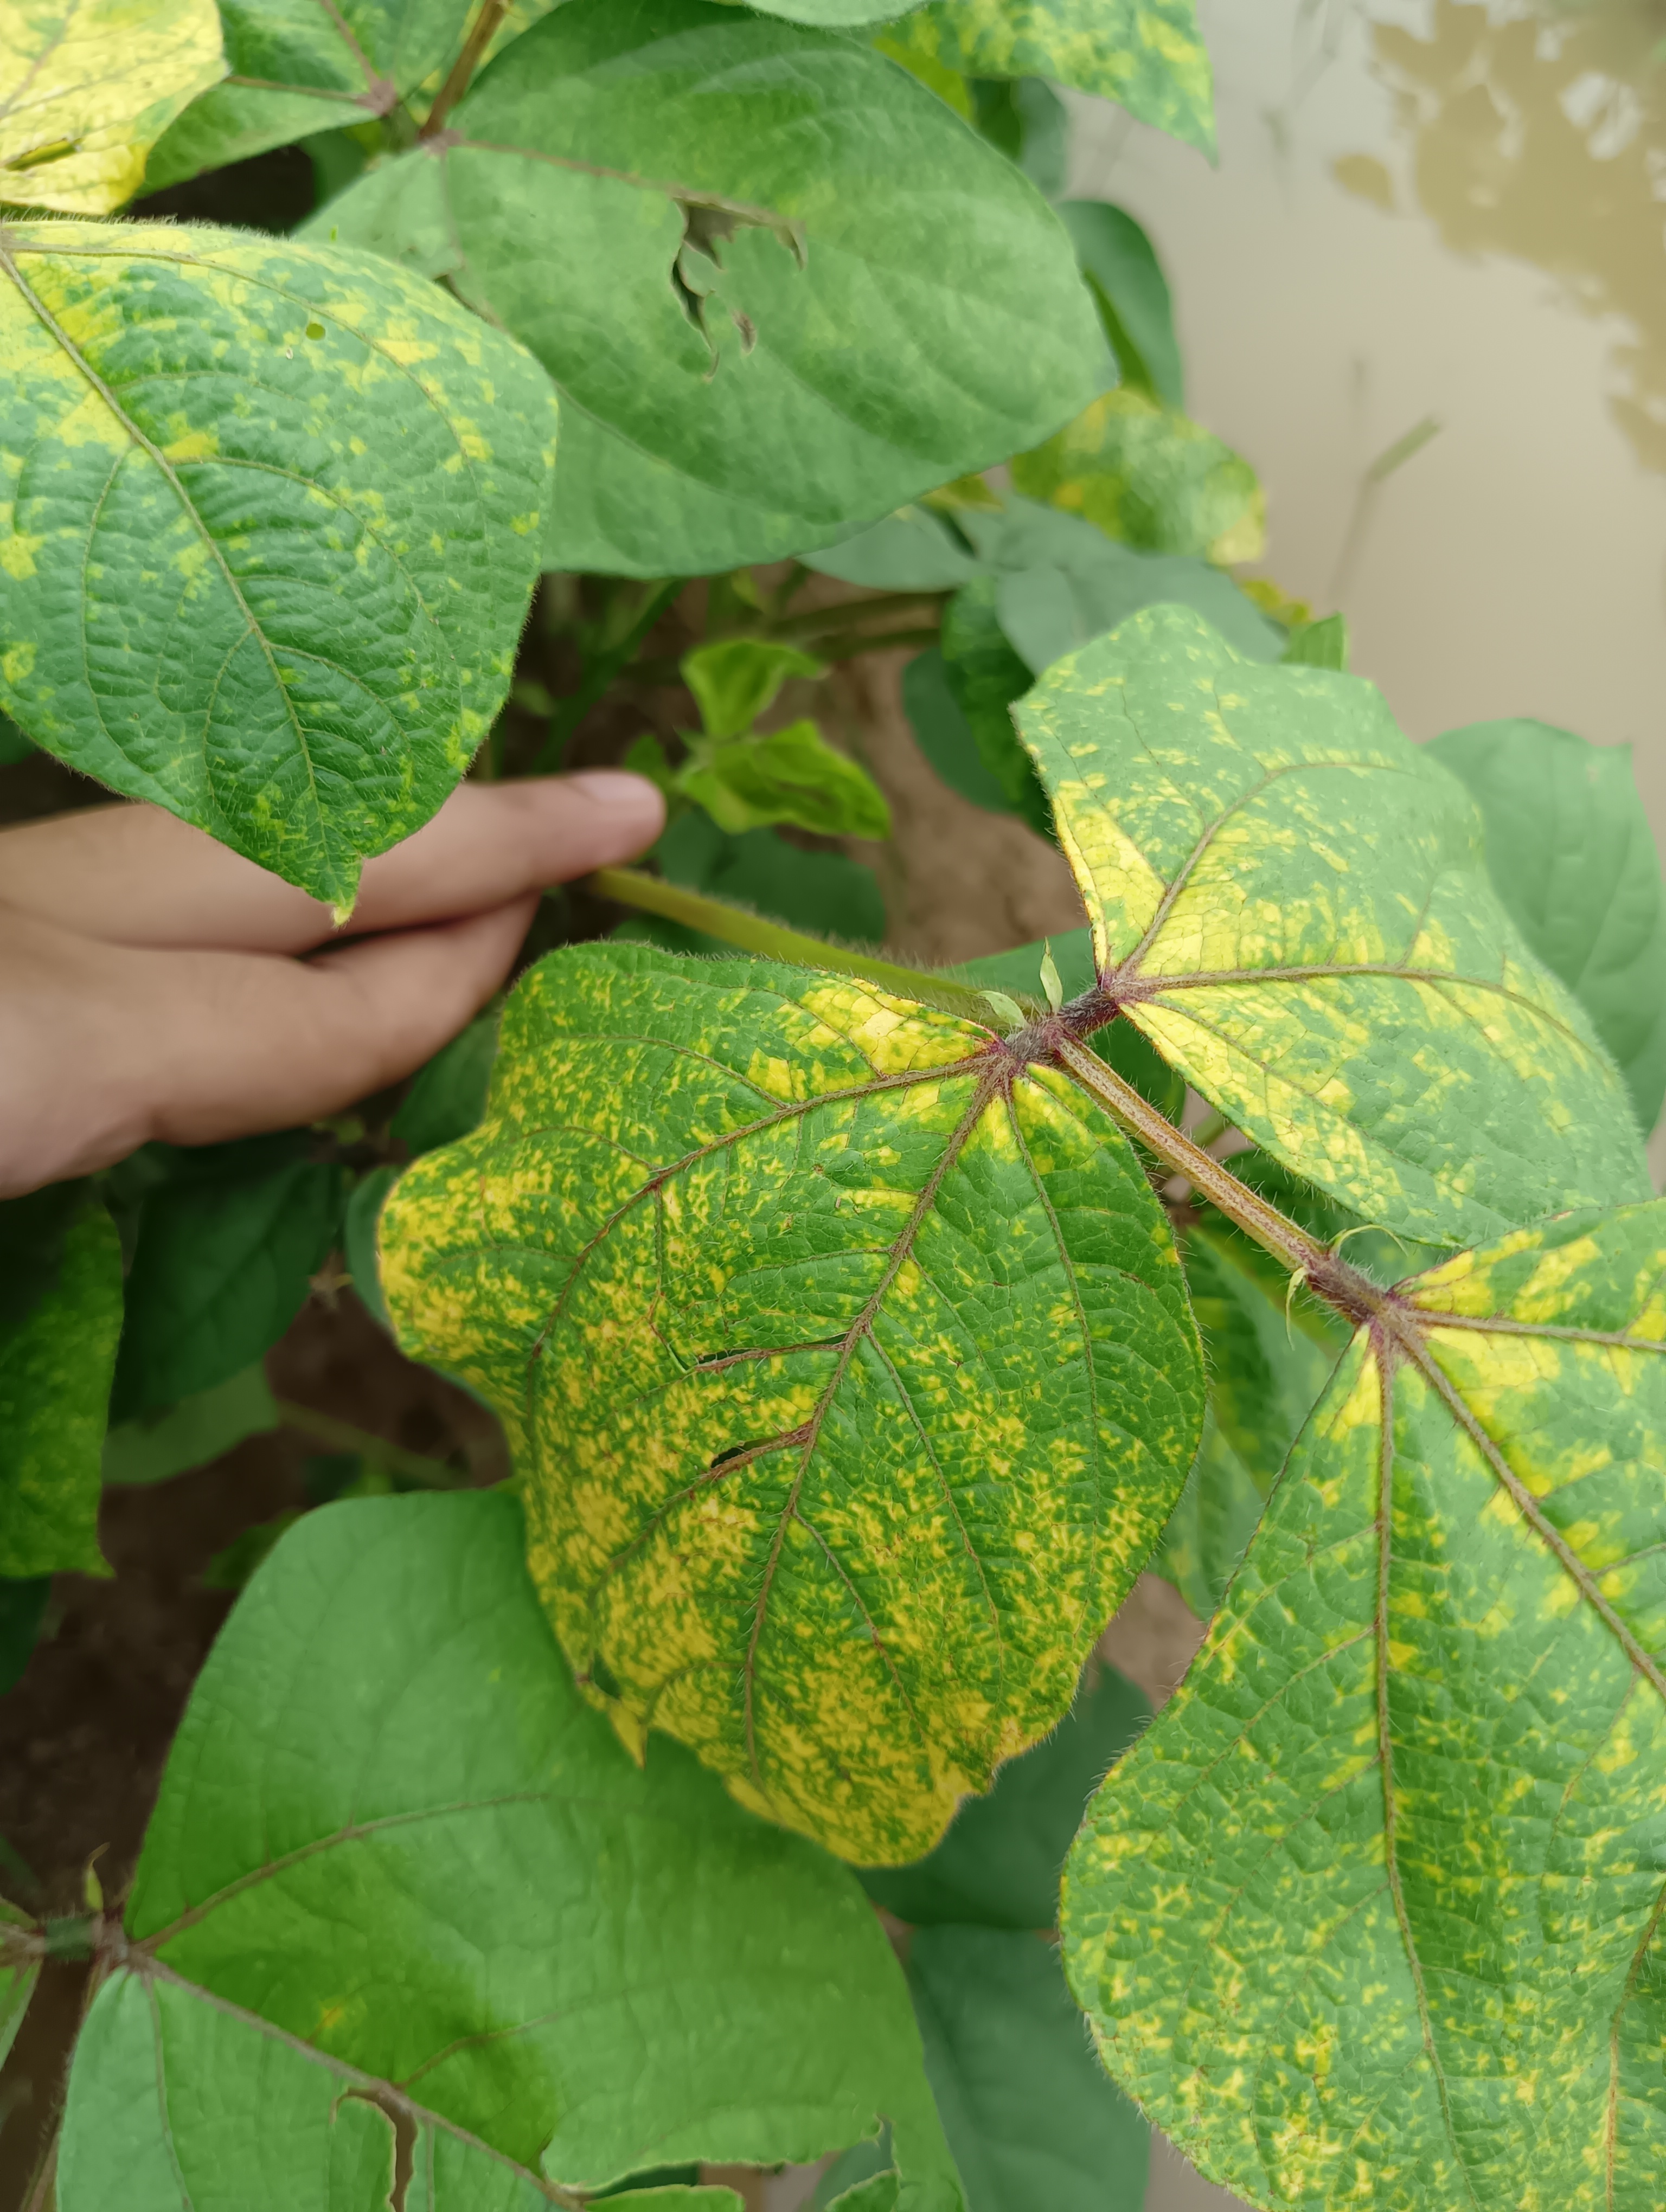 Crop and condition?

mungbean, yellow mosaic
